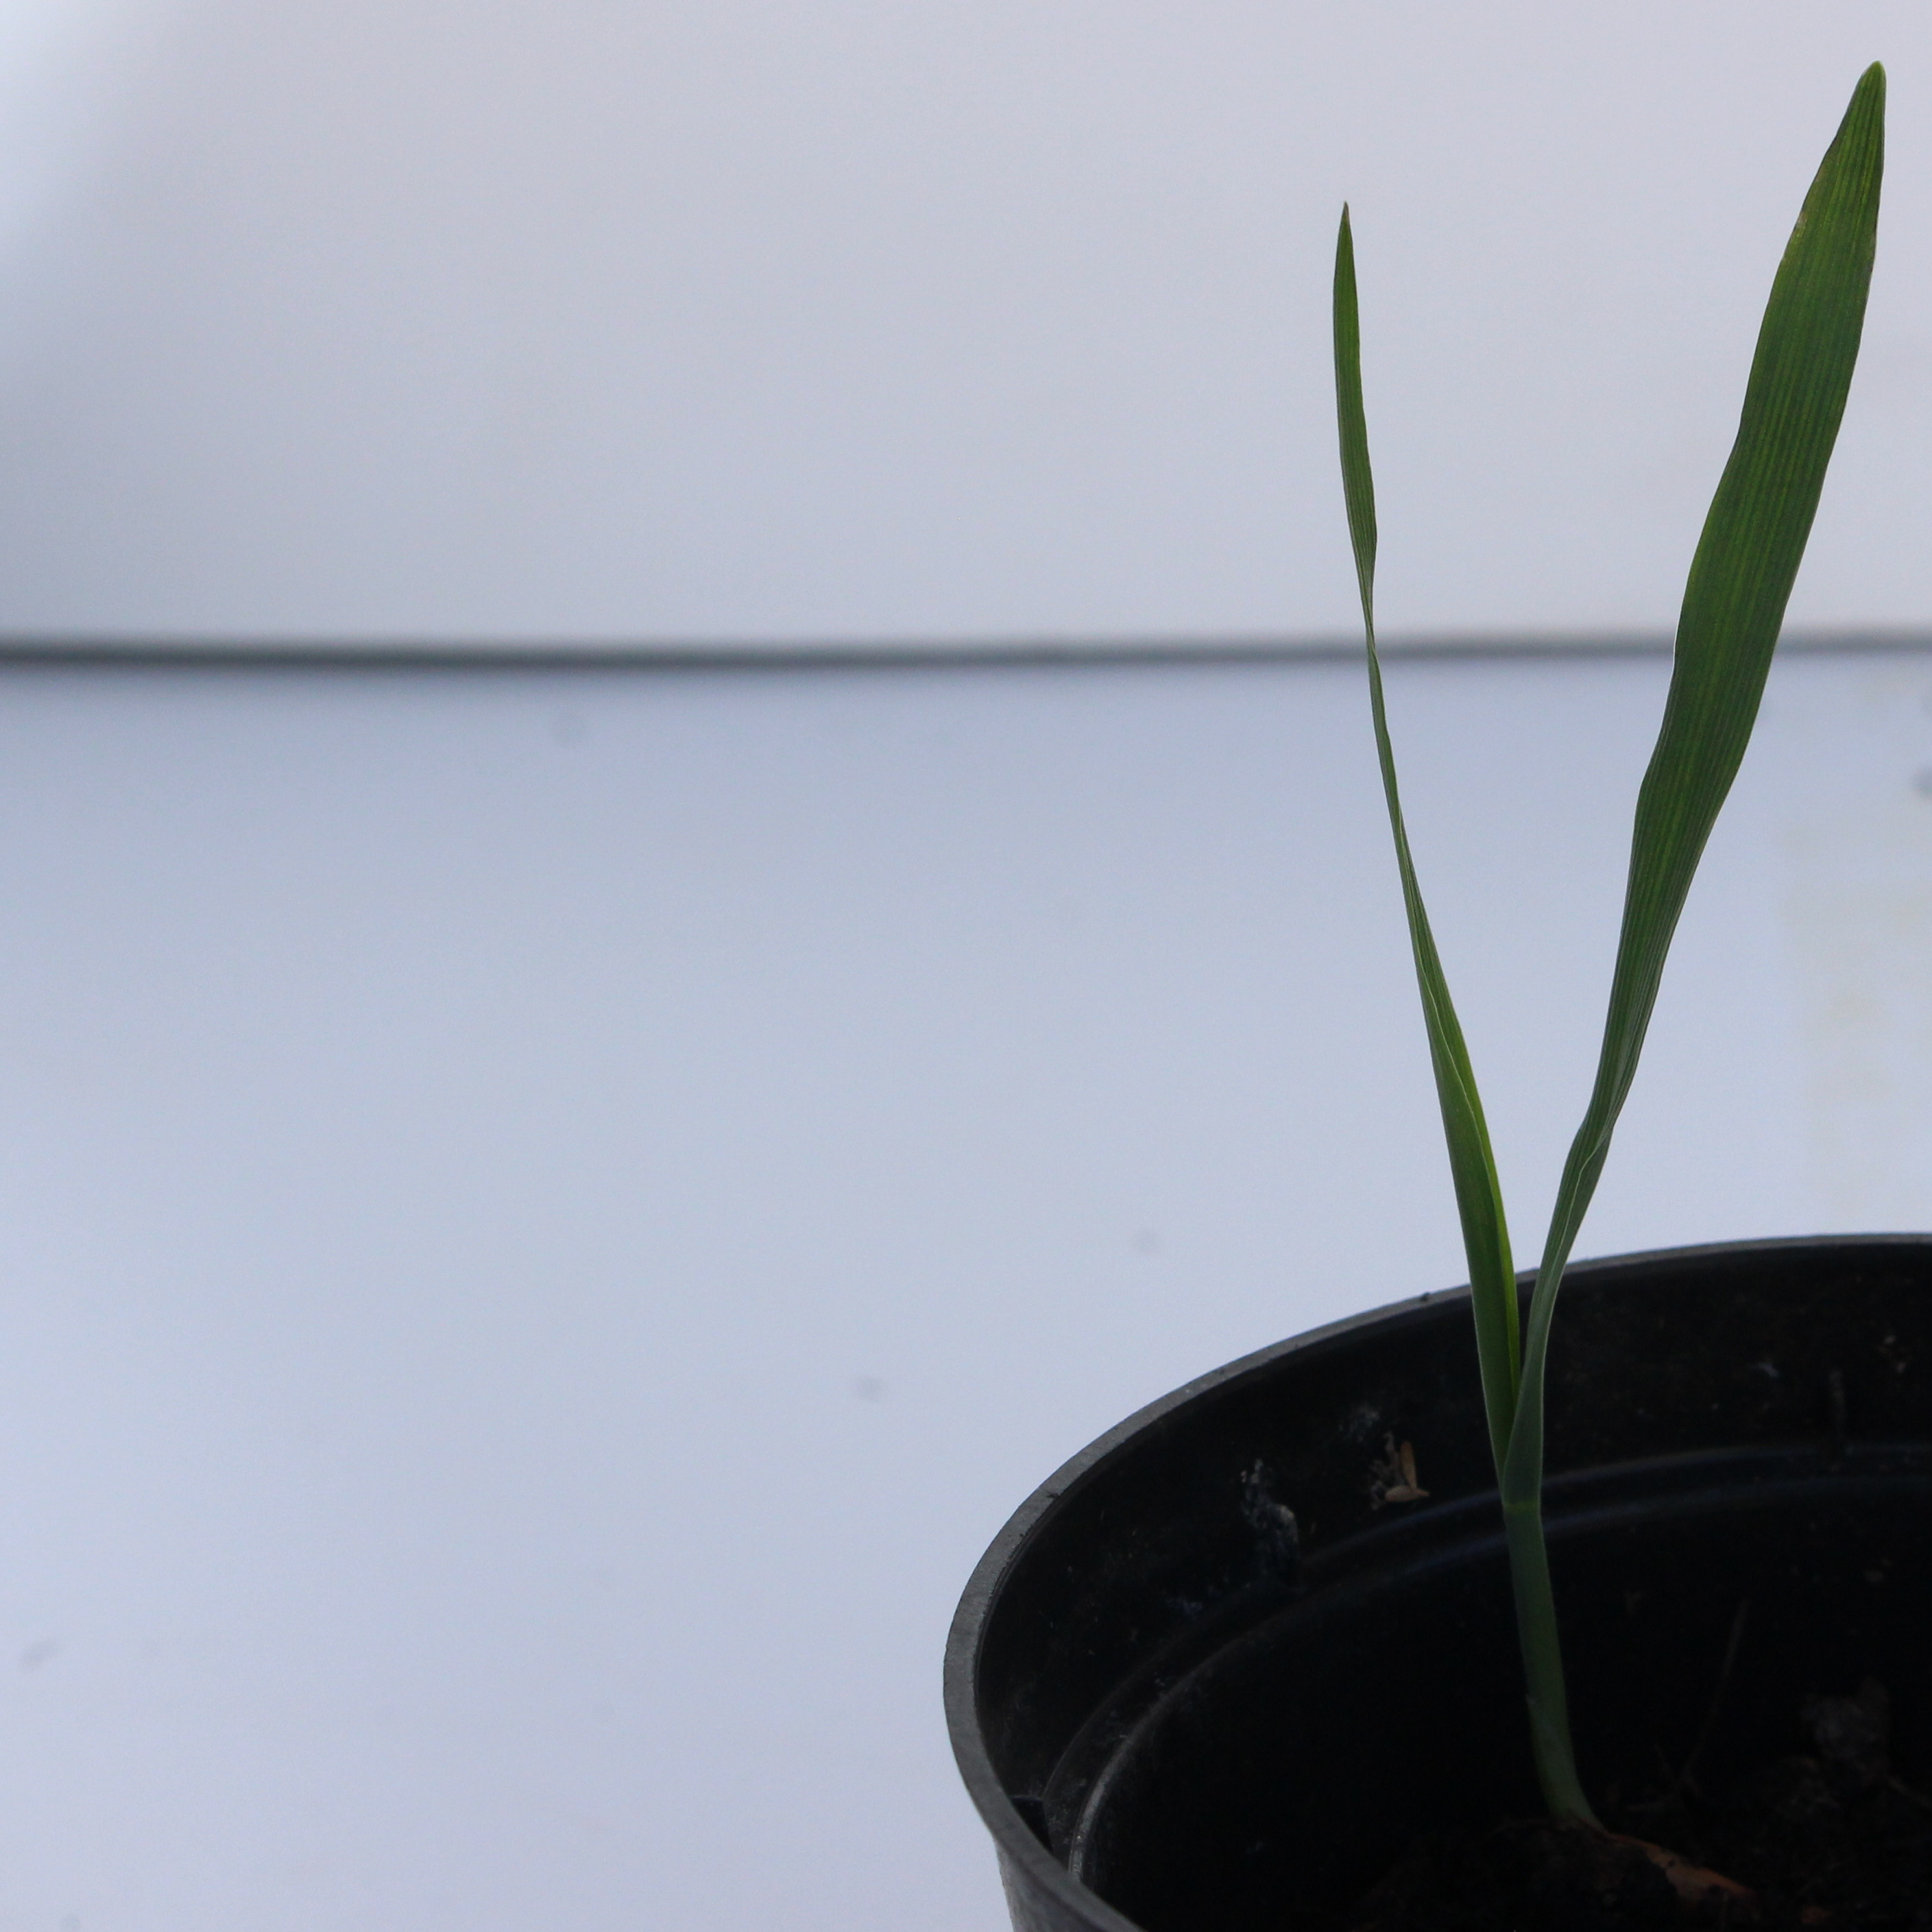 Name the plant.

Avena sterilis
